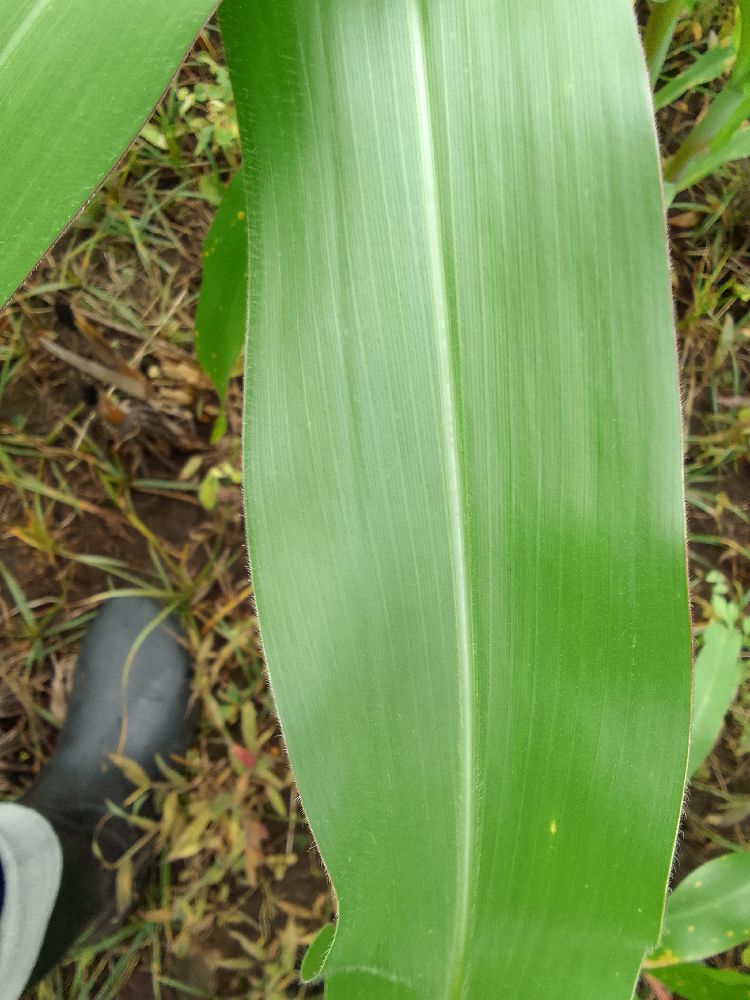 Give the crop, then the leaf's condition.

maize, healthy
